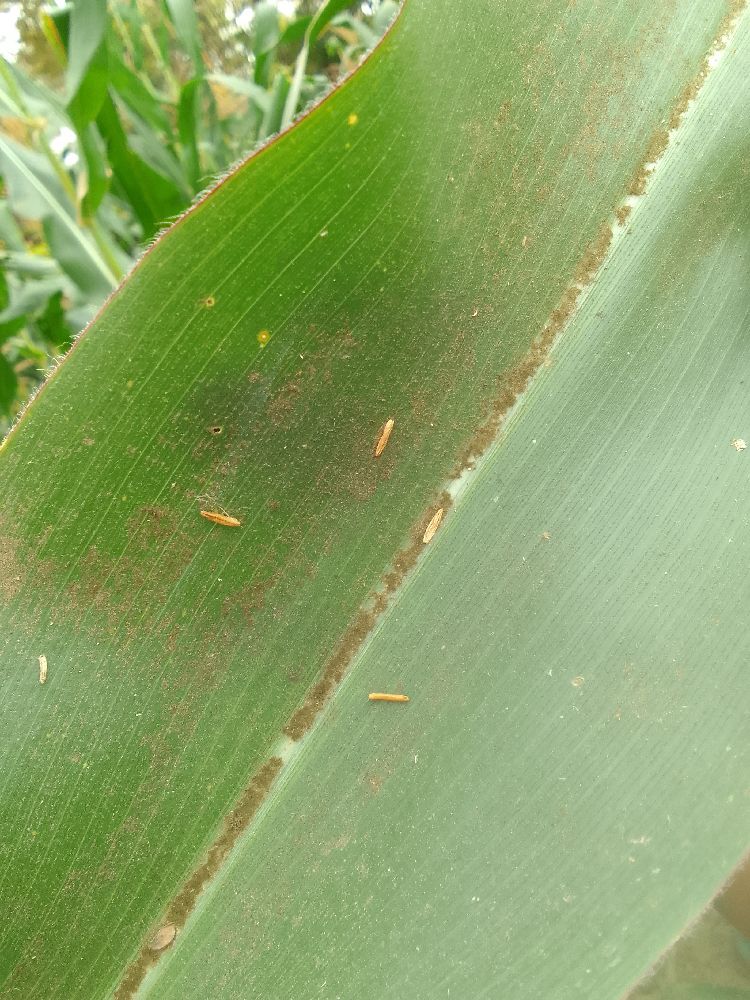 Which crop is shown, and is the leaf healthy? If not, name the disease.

maize, healthy
